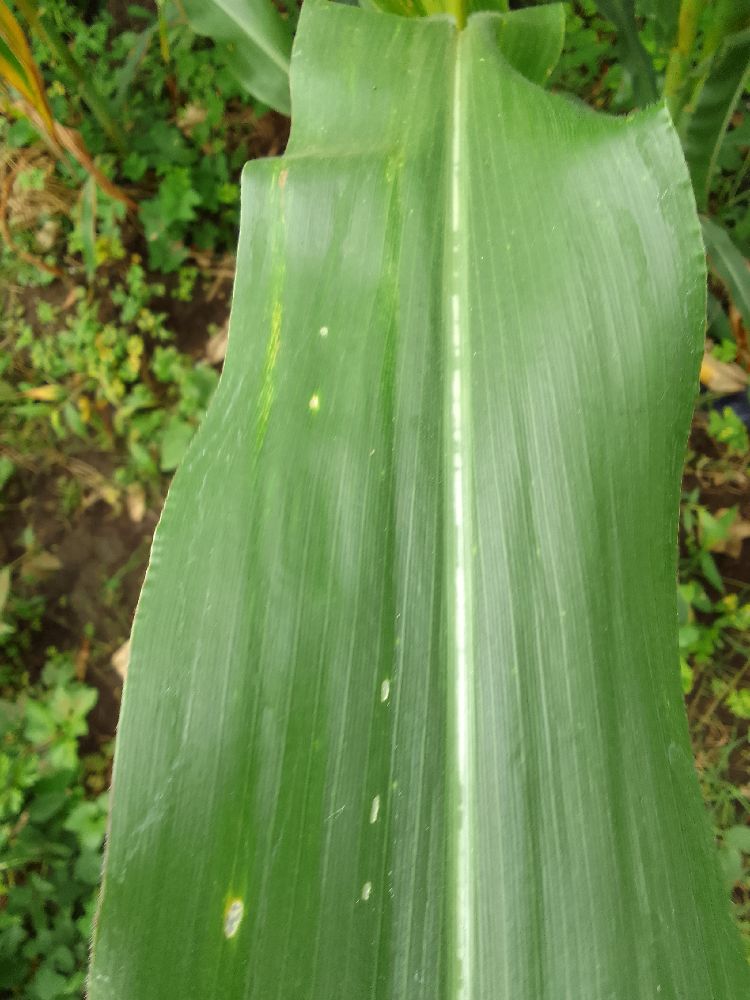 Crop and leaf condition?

maize, healthy
